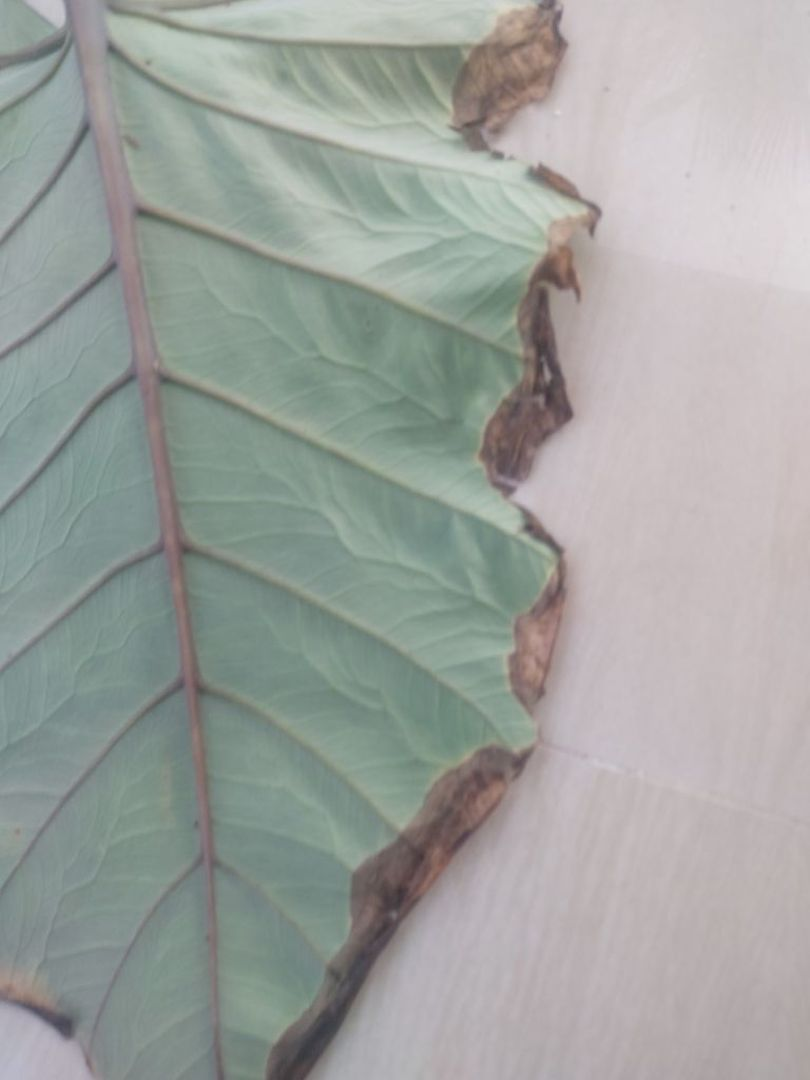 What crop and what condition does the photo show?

taro, leaf blight
